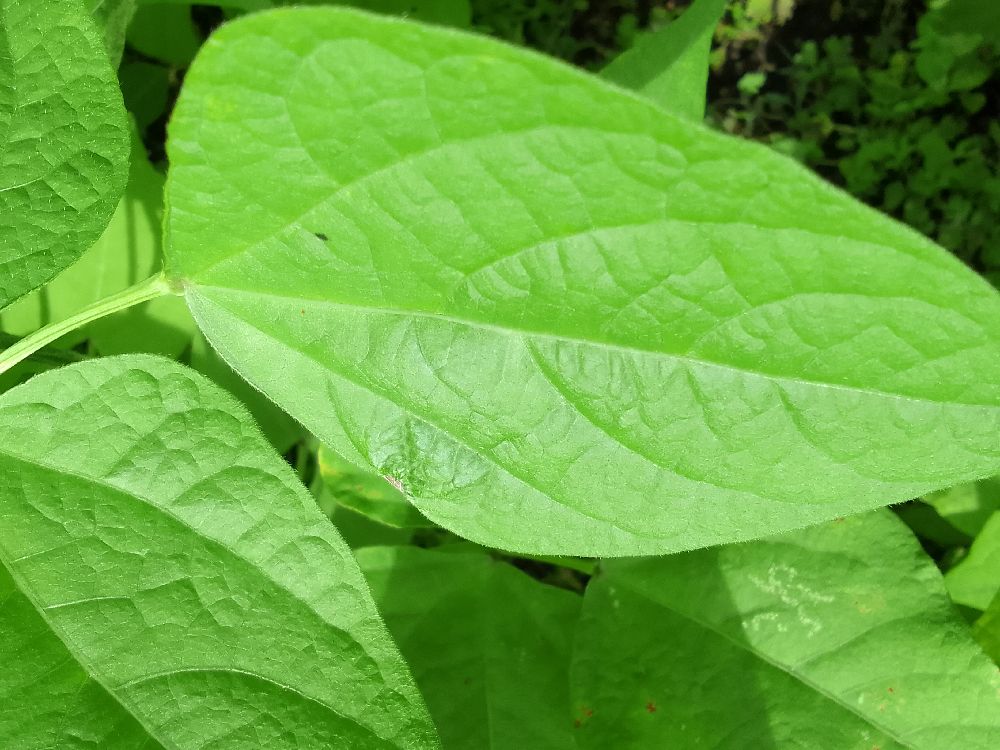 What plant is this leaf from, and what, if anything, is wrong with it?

common bean, healthy
